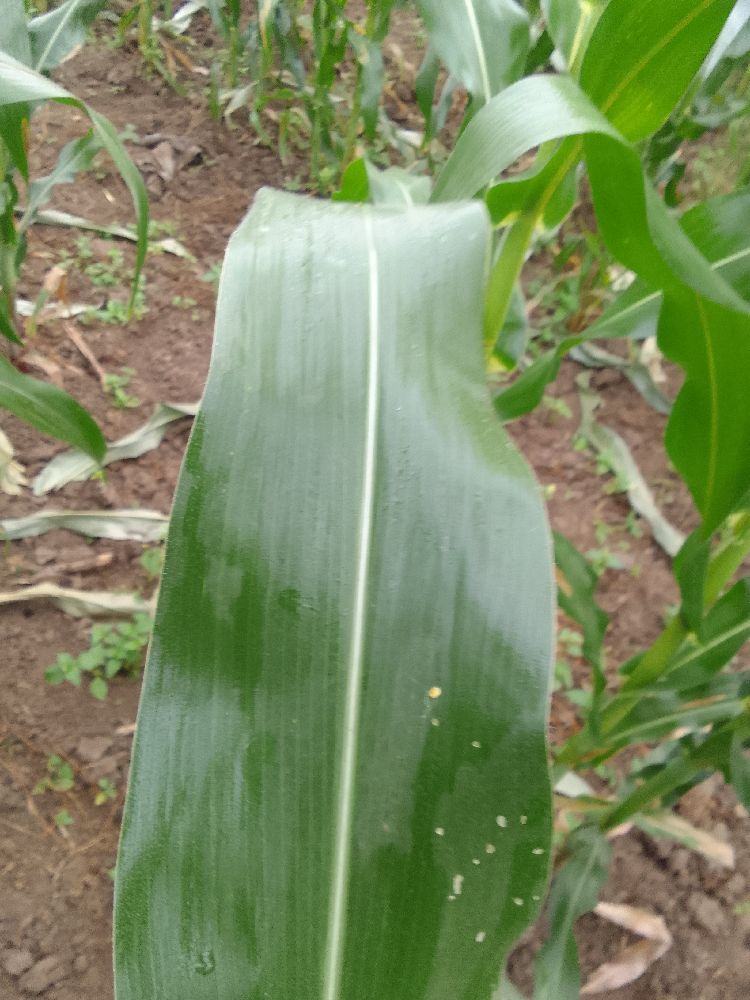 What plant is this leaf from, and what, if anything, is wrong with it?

maize, healthy
